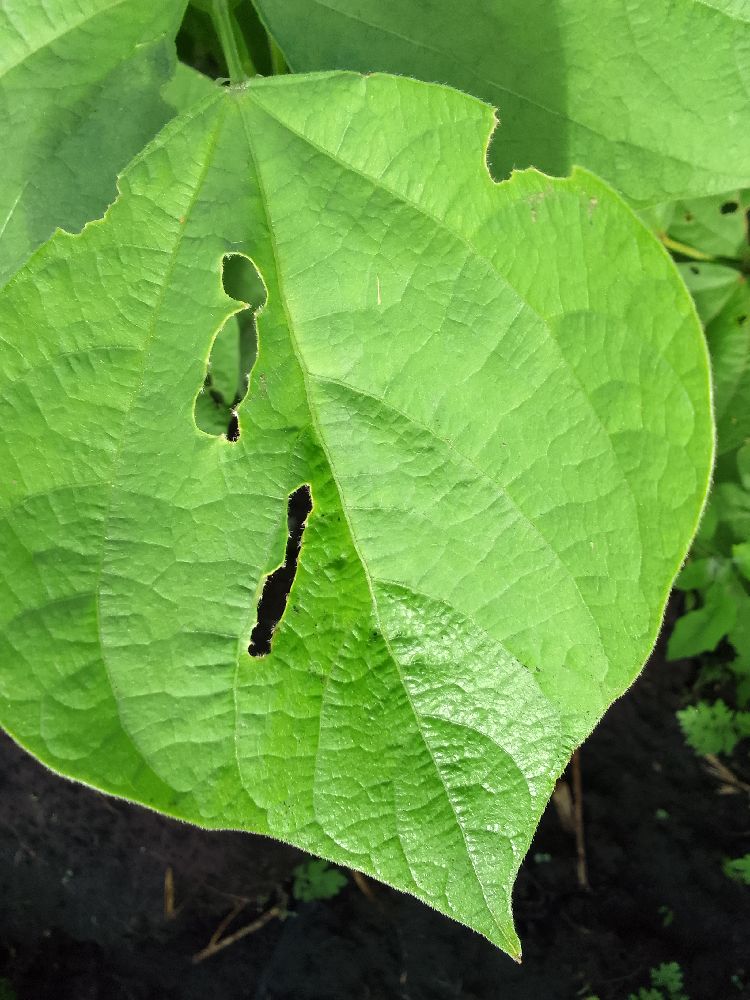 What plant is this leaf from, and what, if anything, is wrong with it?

common bean, healthy
